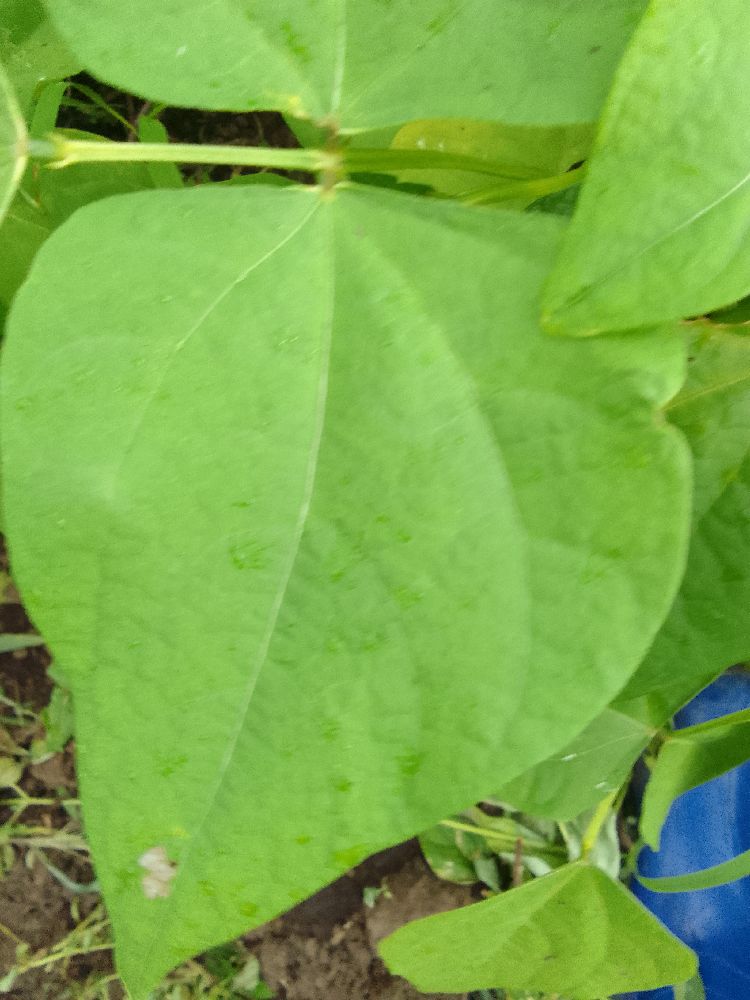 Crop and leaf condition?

common bean, healthy
